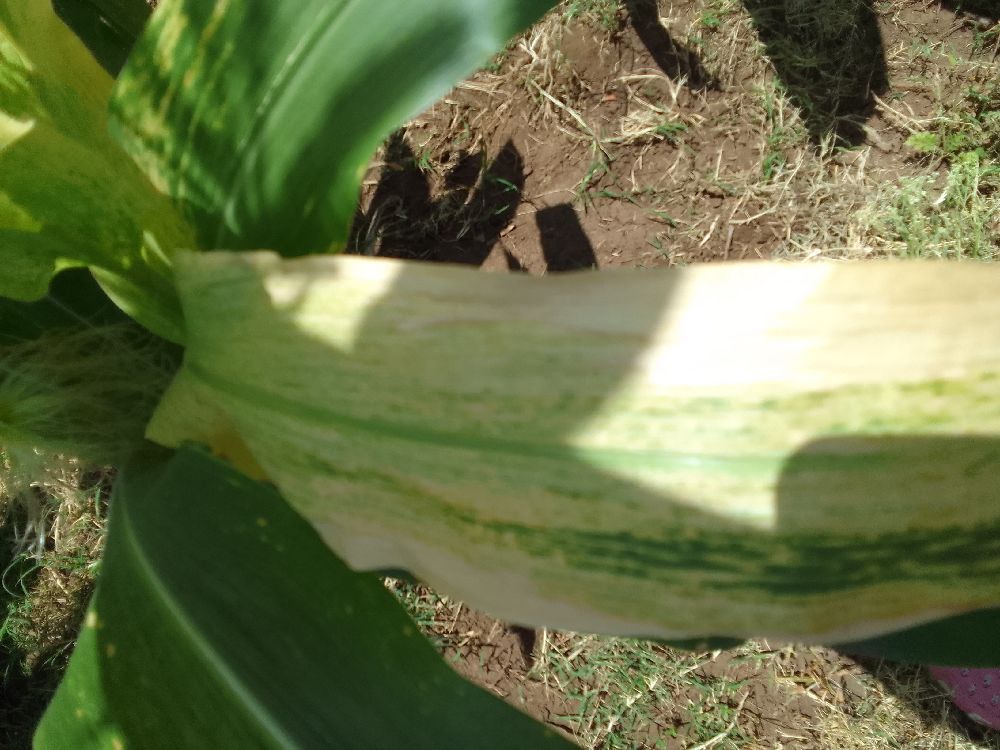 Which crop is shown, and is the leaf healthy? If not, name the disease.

maize, maize lethal necrosis
